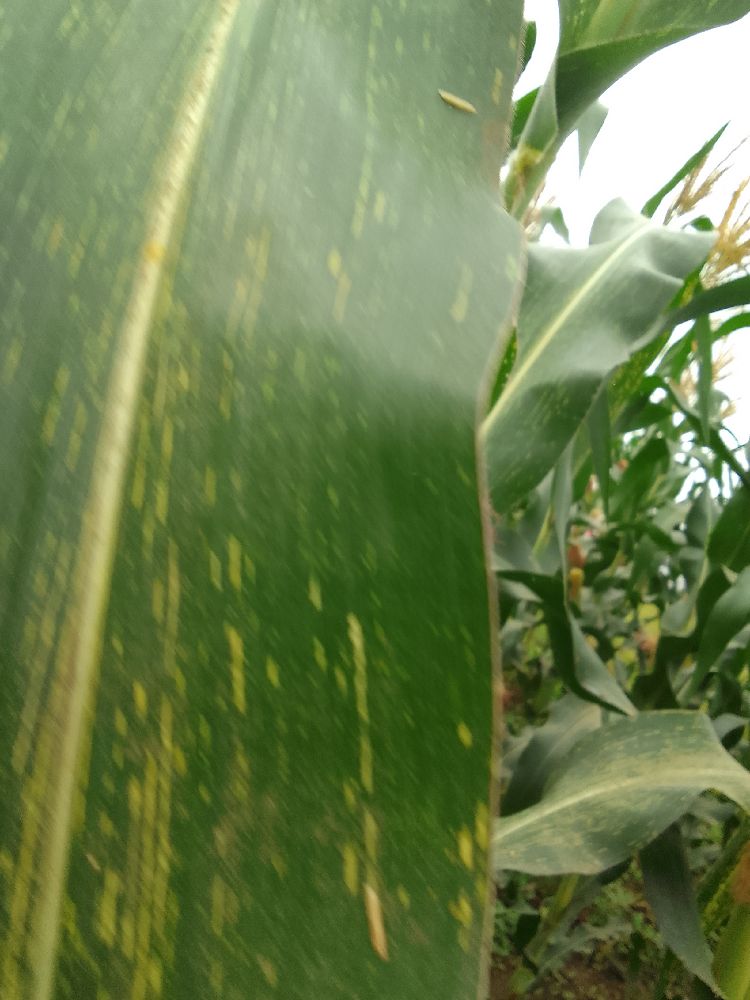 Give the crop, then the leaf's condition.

maize, maize streak virus
